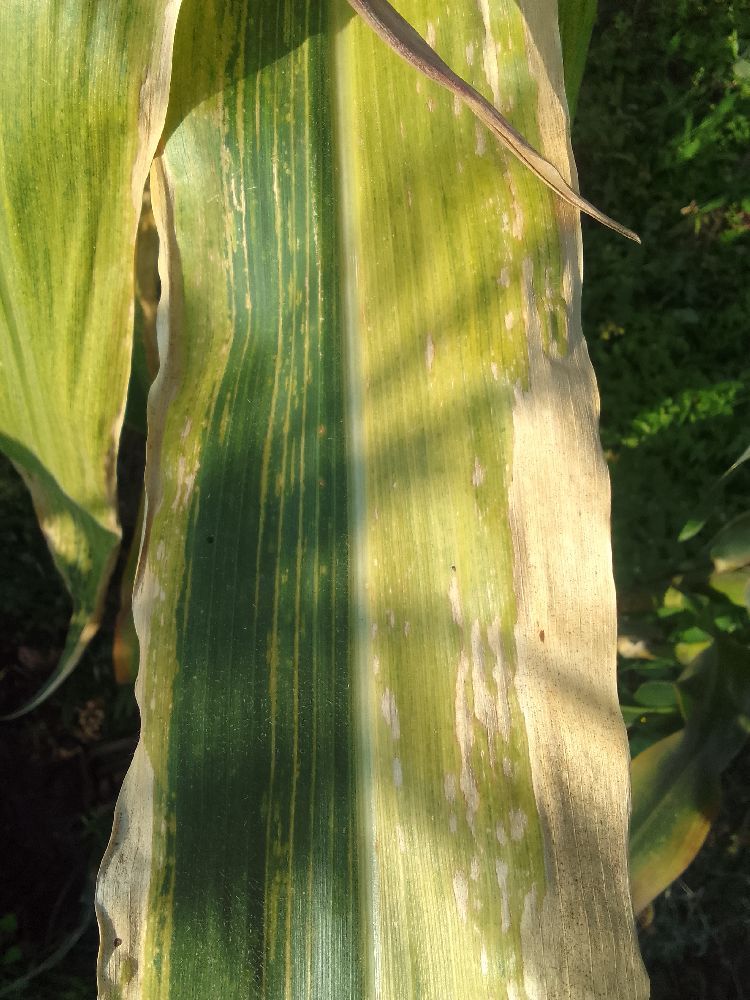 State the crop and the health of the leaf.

maize, maize lethal necrosis
